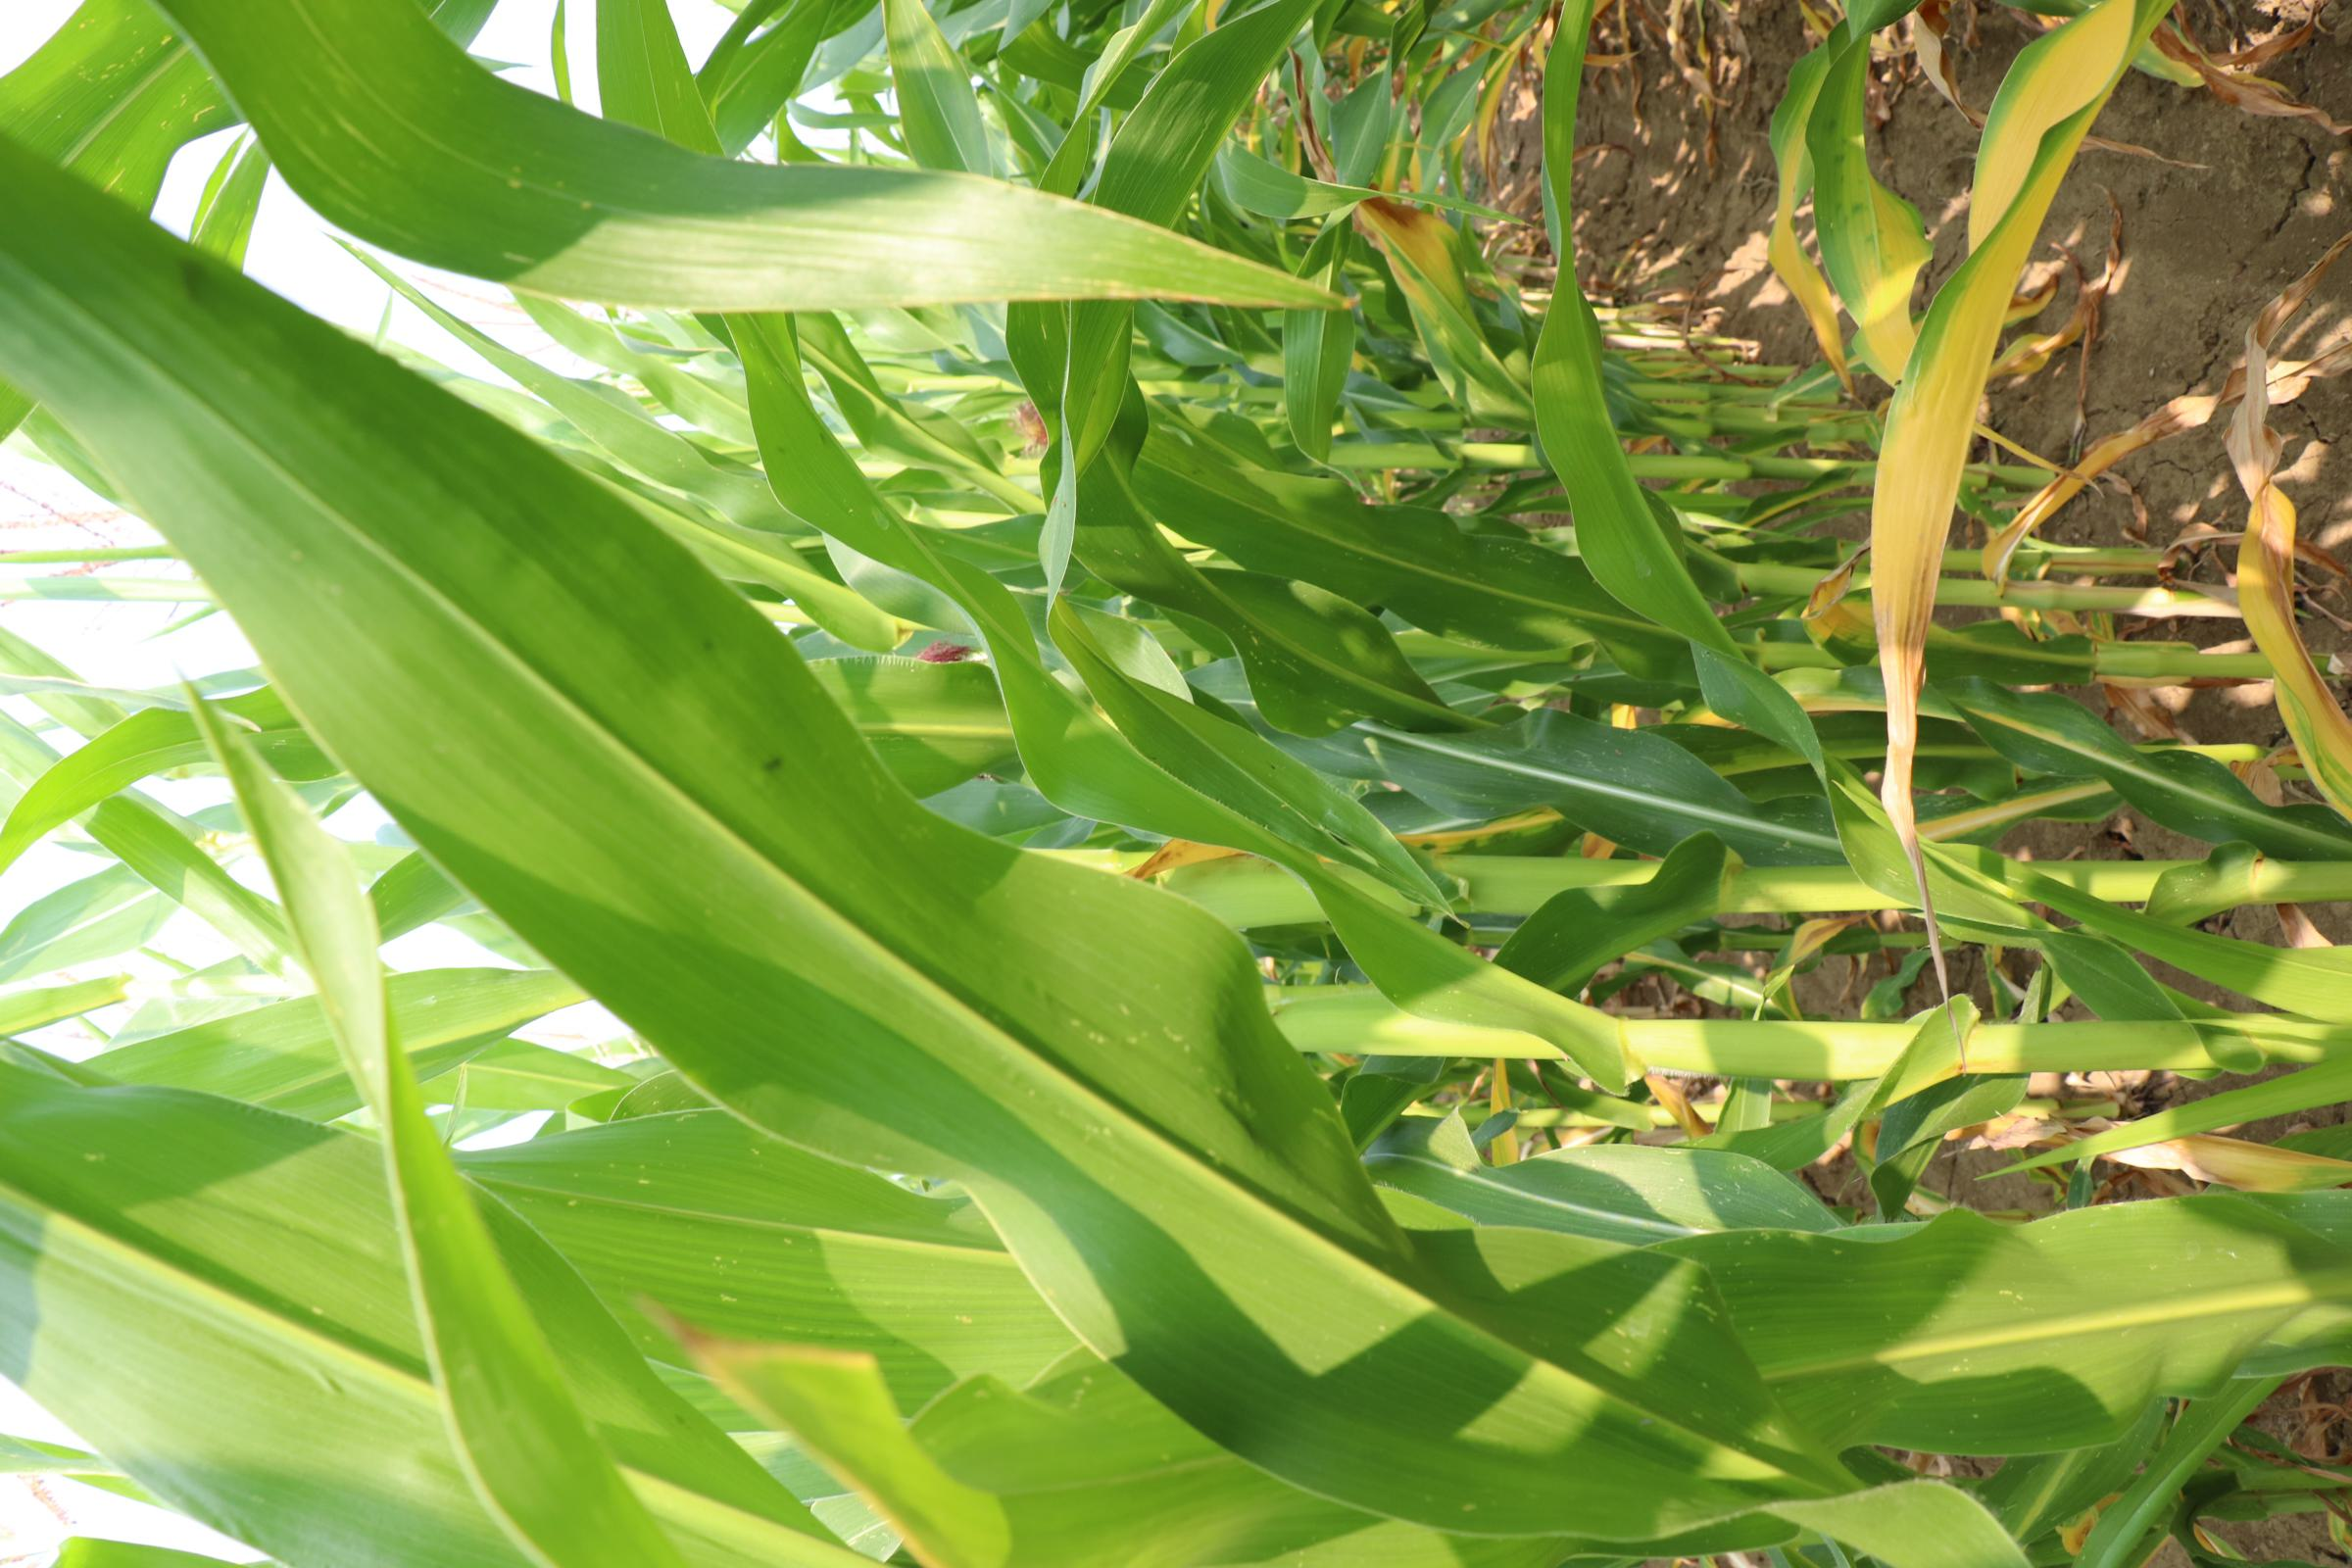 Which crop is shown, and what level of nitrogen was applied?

maize, no added nitrogen
